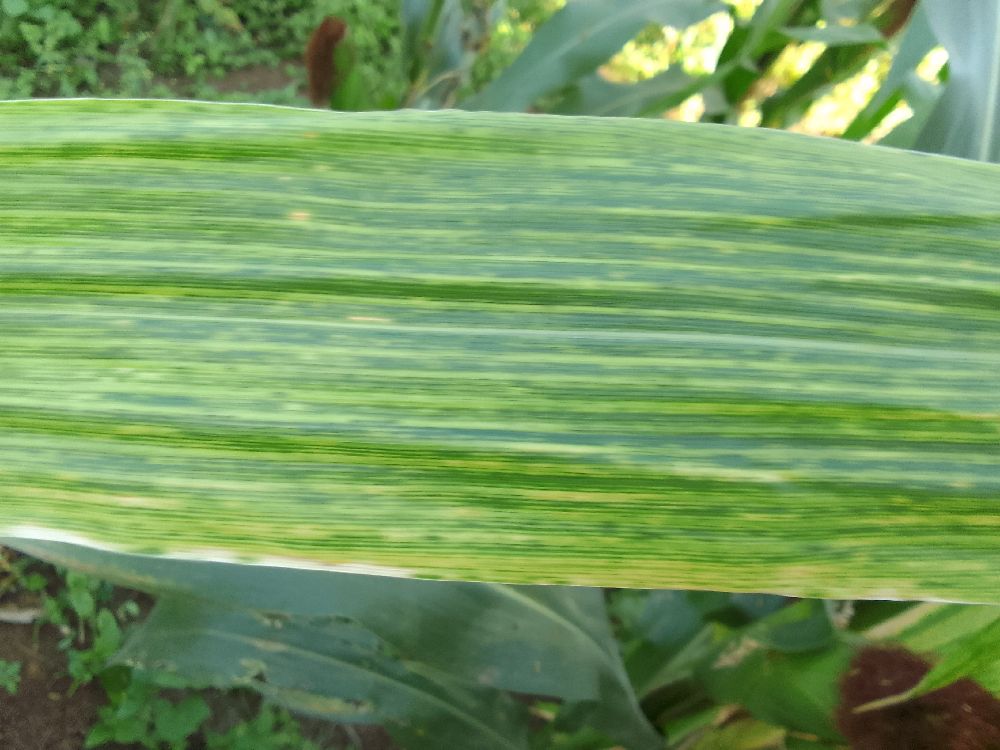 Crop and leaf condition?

maize, maize lethal necrosis
